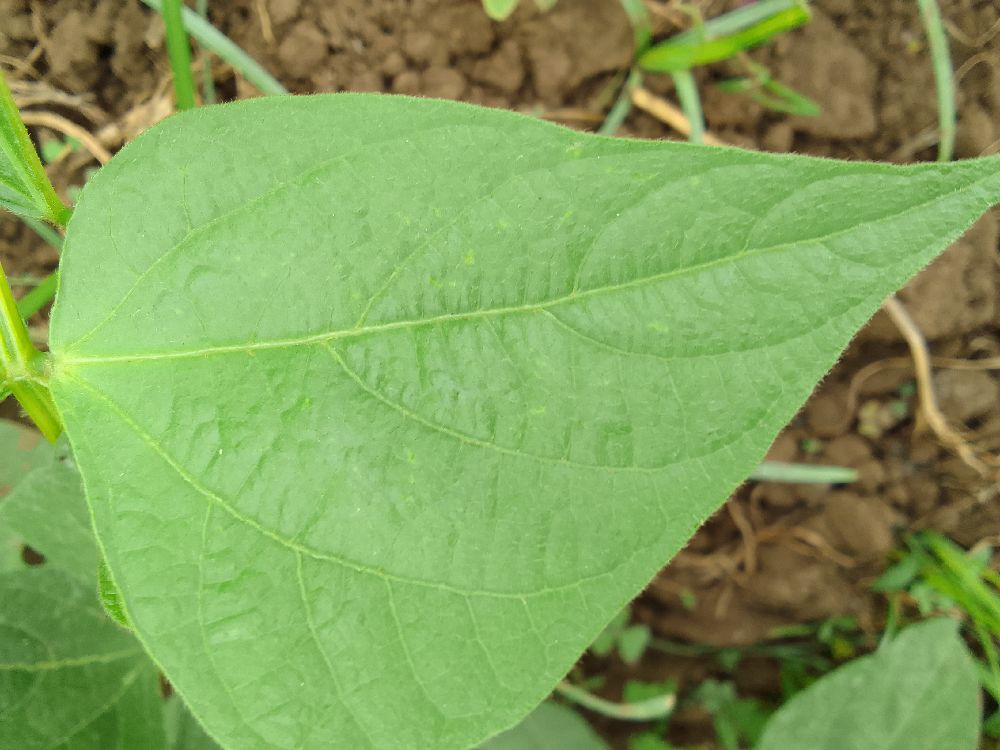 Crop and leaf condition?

common bean, healthy
